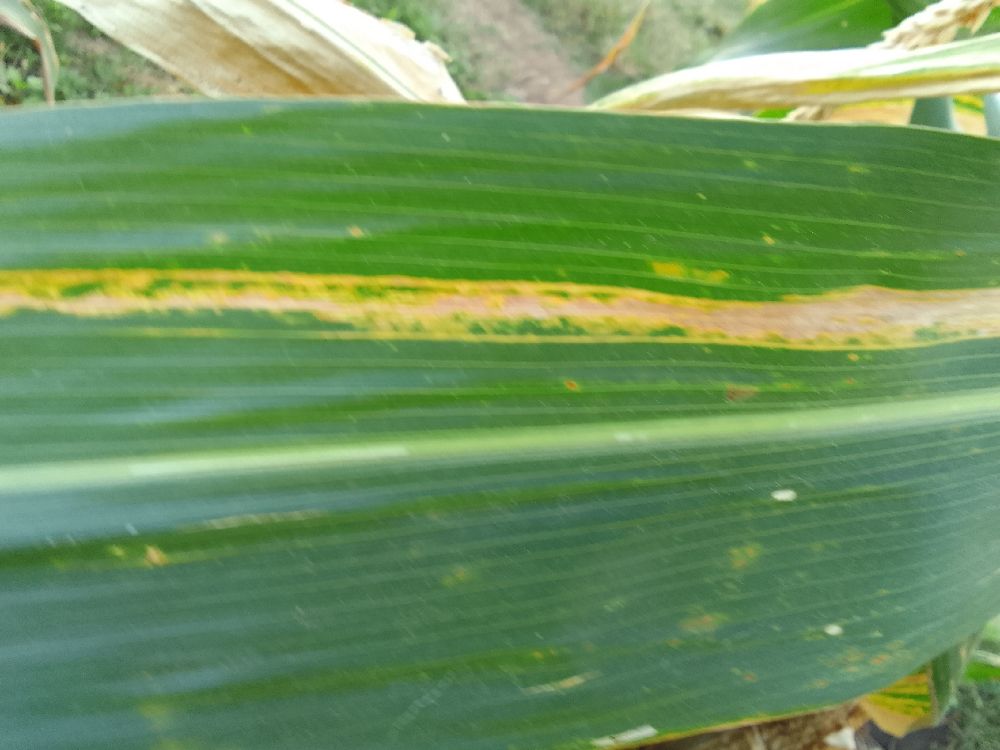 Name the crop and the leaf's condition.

maize, maize lethal necrosis
